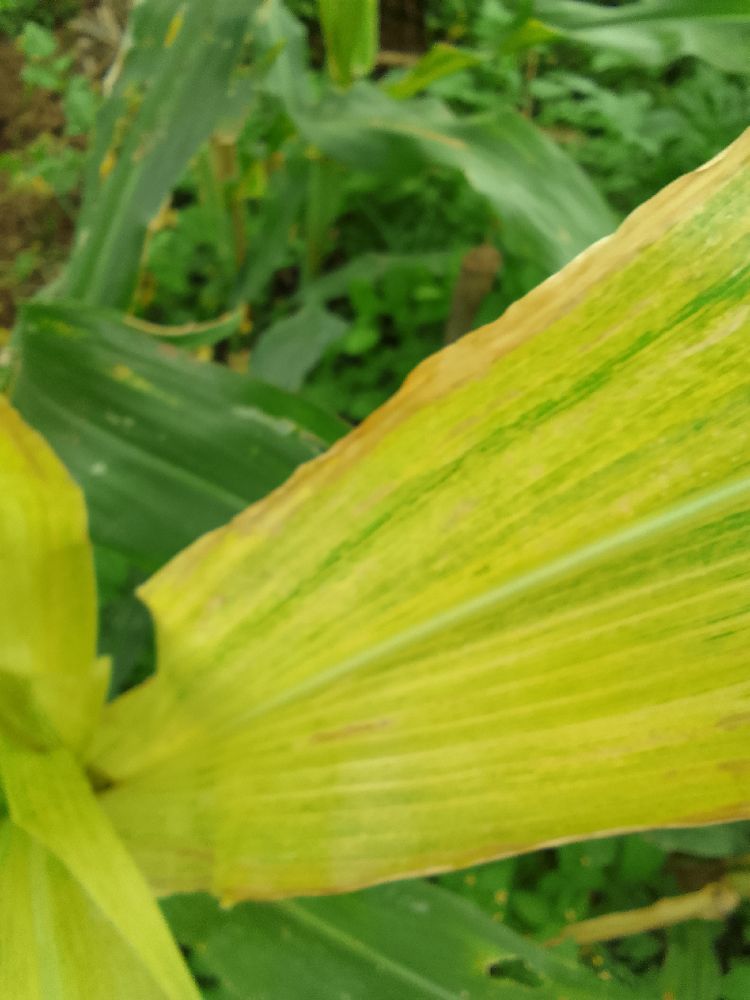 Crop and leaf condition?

maize, maize lethal necrosis
